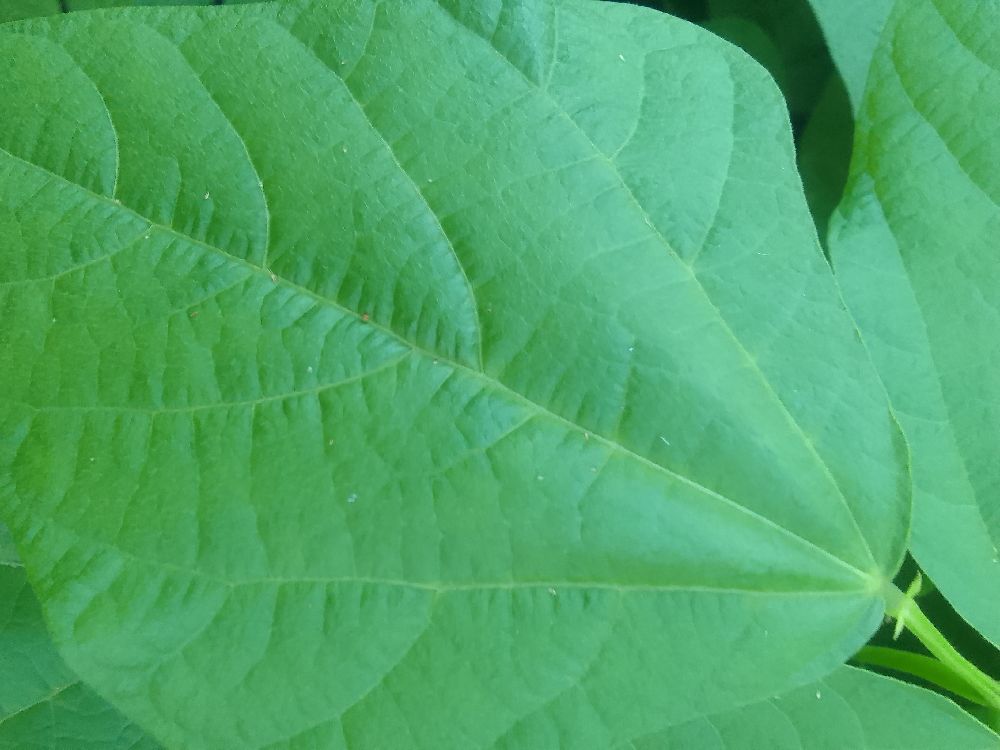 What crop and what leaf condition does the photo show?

common bean, healthy
